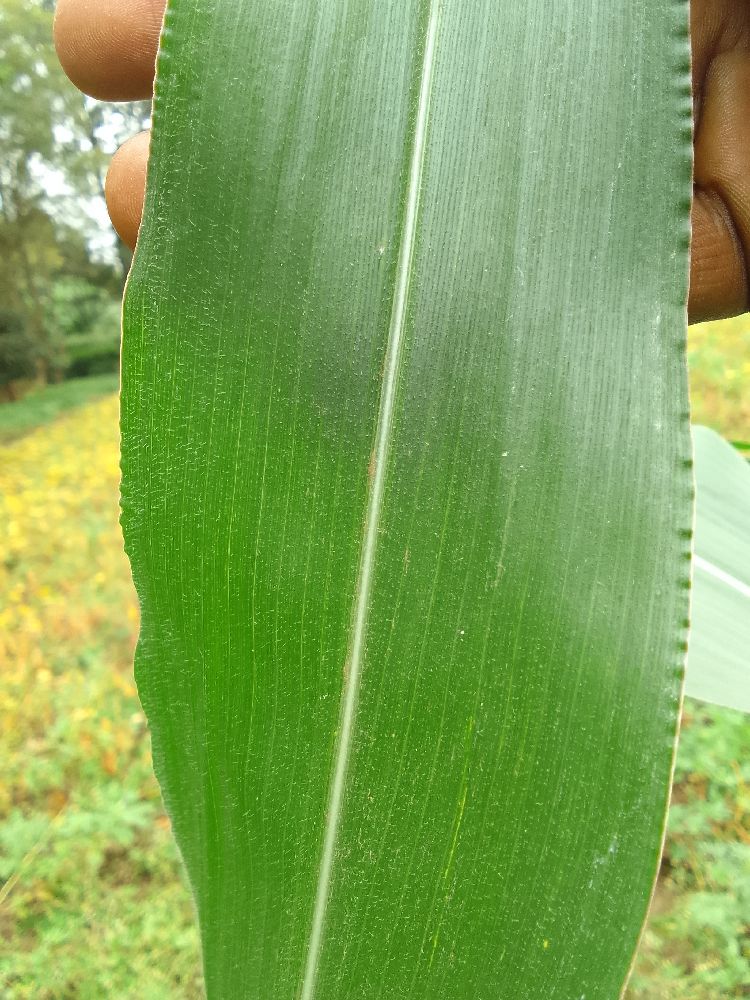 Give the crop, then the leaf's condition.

maize, healthy
